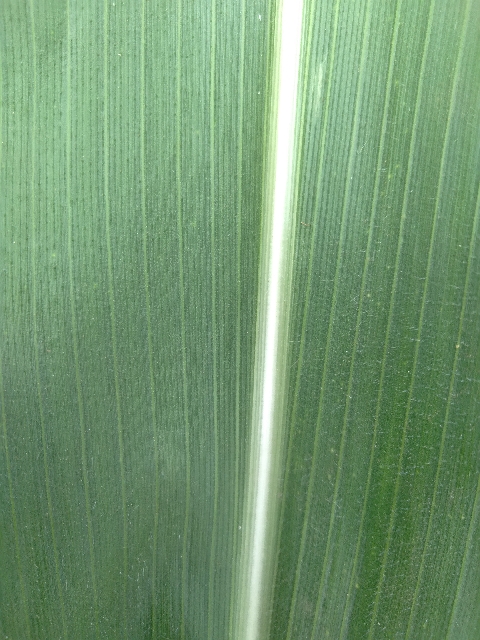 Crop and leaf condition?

maize, healthy
